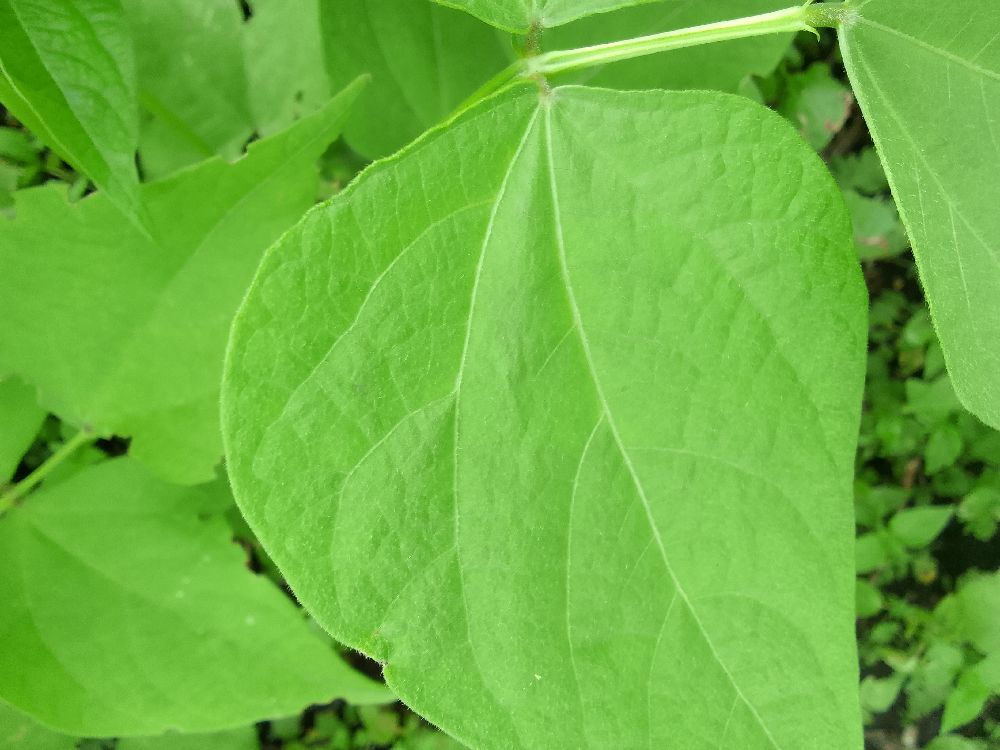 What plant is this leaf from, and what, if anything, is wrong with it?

common bean, healthy
